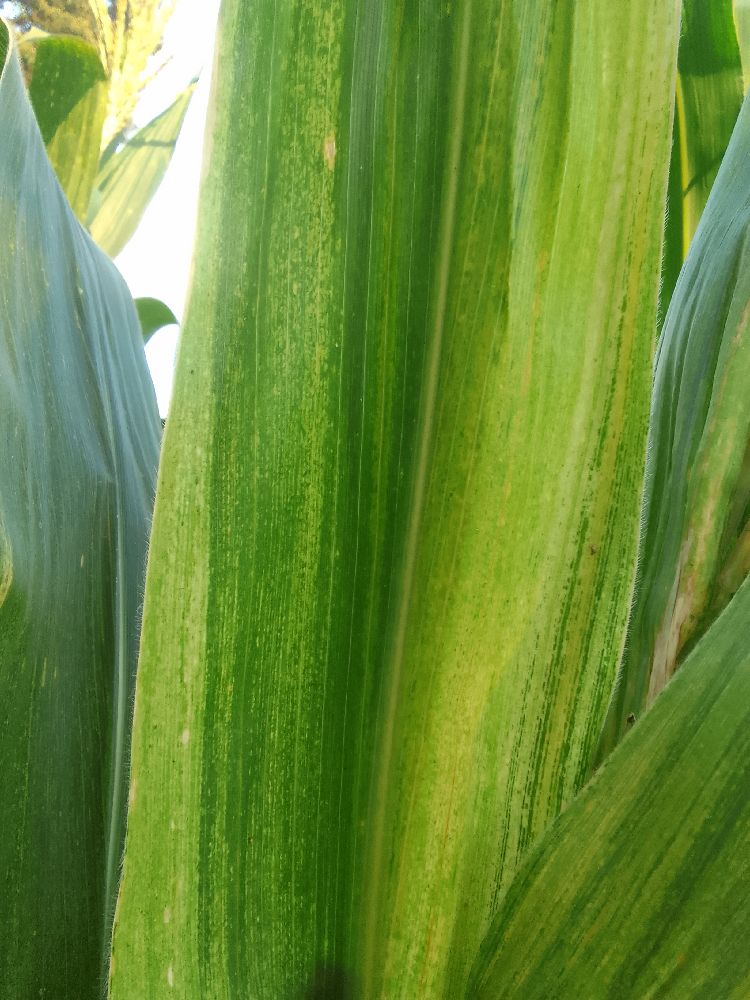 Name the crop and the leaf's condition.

maize, healthy
